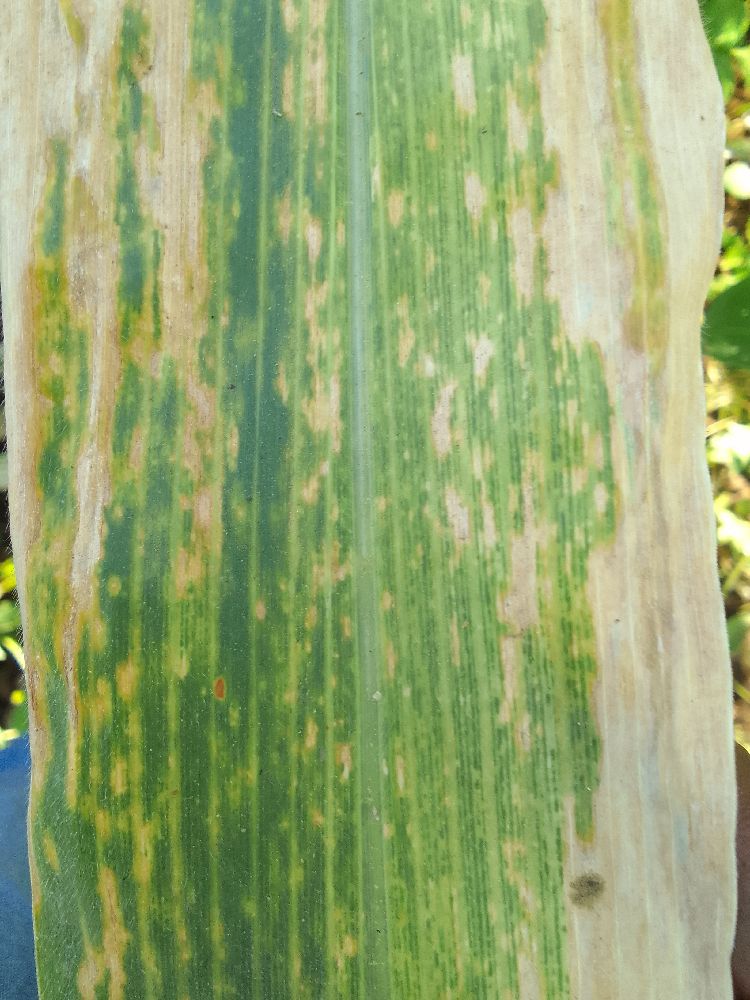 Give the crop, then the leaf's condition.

maize, maize lethal necrosis
